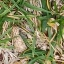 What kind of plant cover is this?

grass
